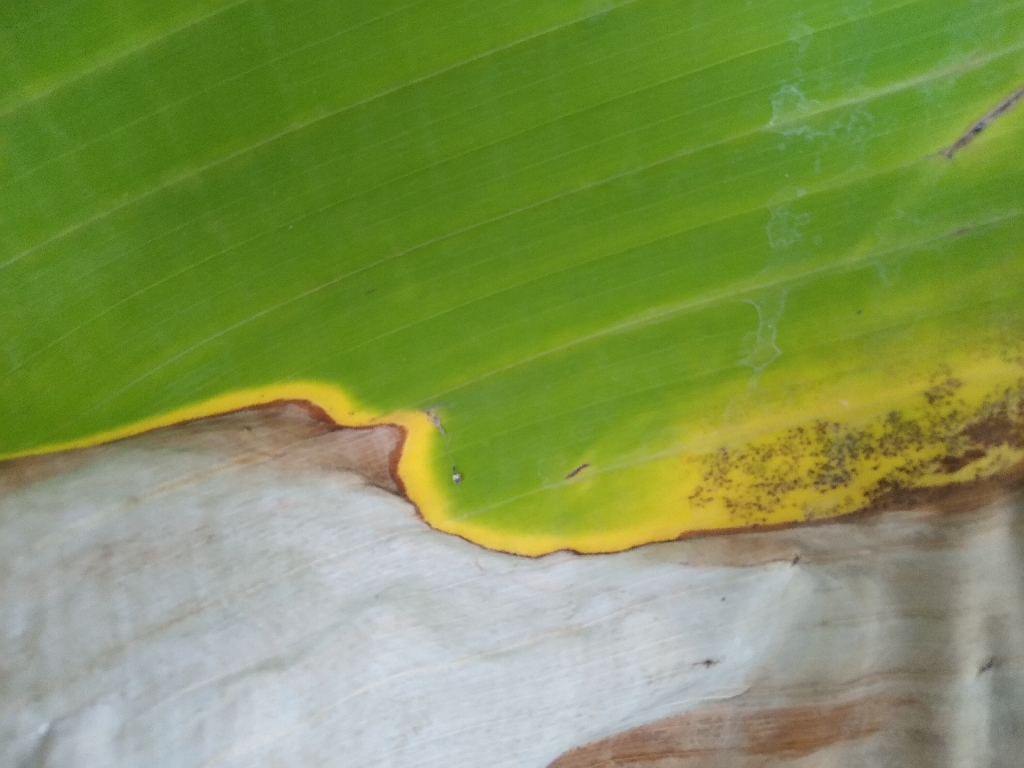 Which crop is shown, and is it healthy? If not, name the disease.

banana, black sigatoka
